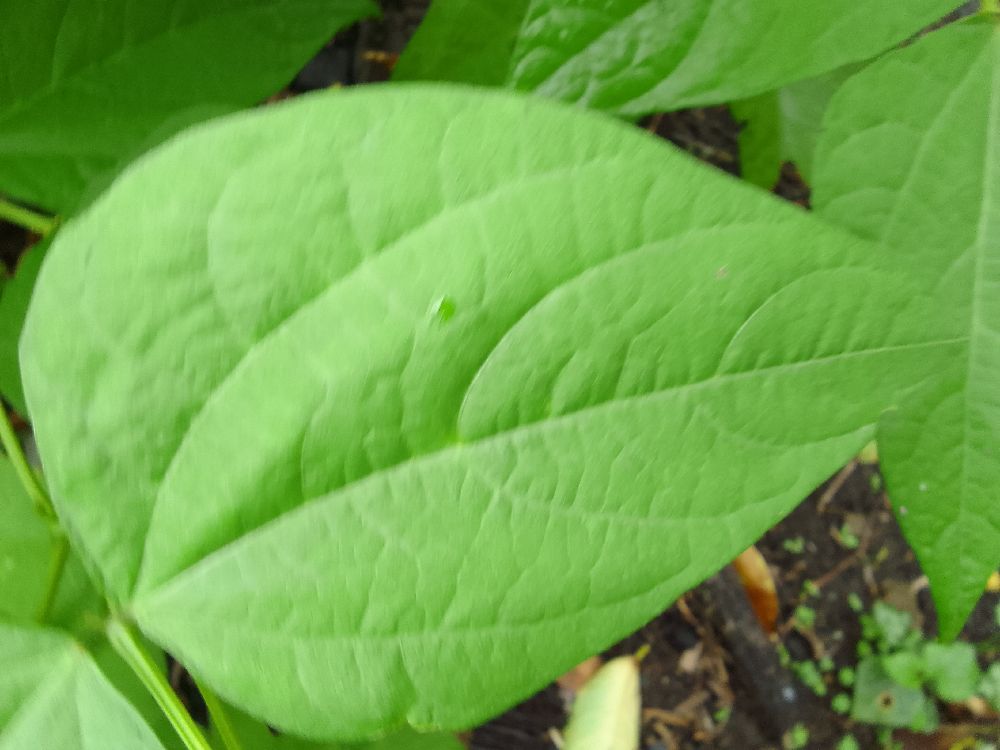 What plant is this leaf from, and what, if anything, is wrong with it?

common bean, healthy
